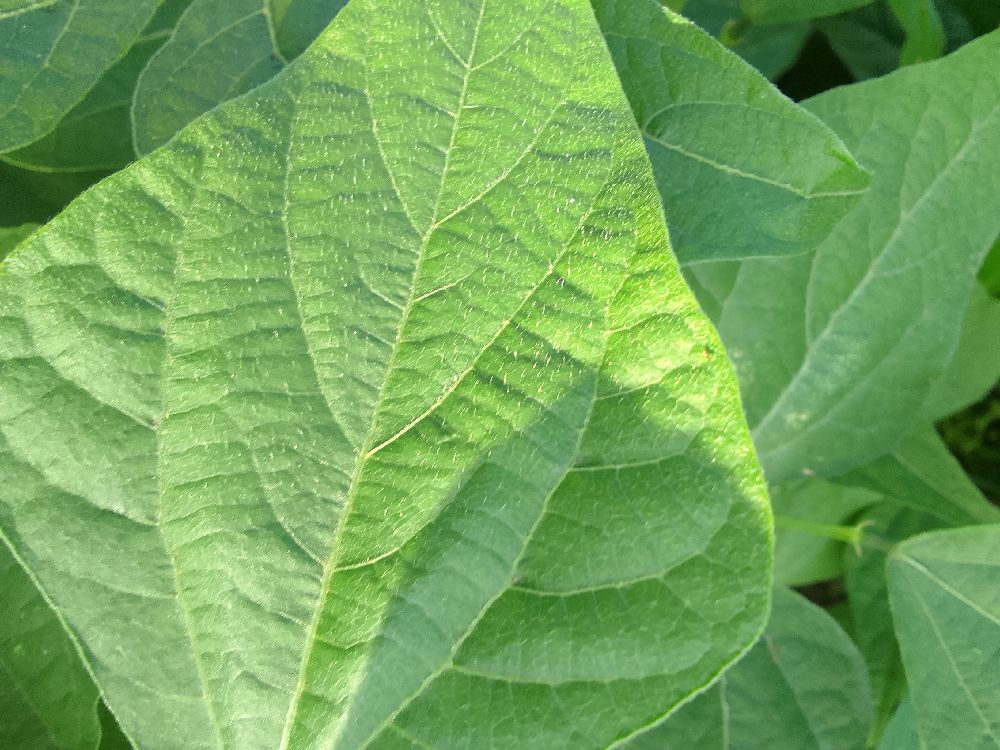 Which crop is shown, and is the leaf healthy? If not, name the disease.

common bean, healthy
